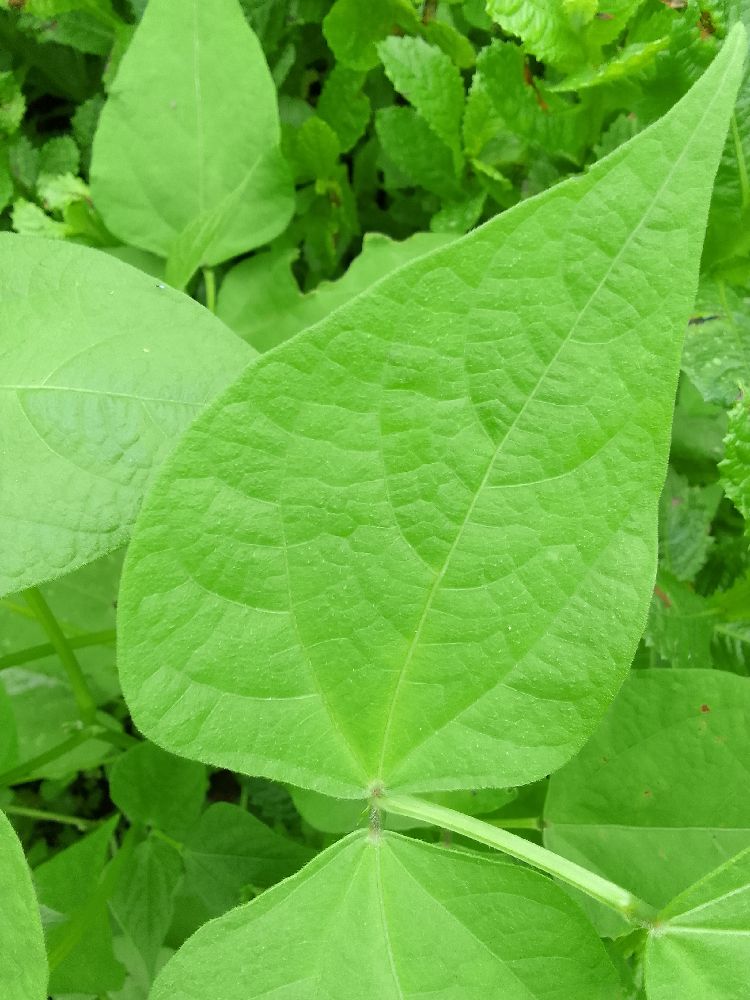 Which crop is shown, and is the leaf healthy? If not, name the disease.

common bean, healthy
